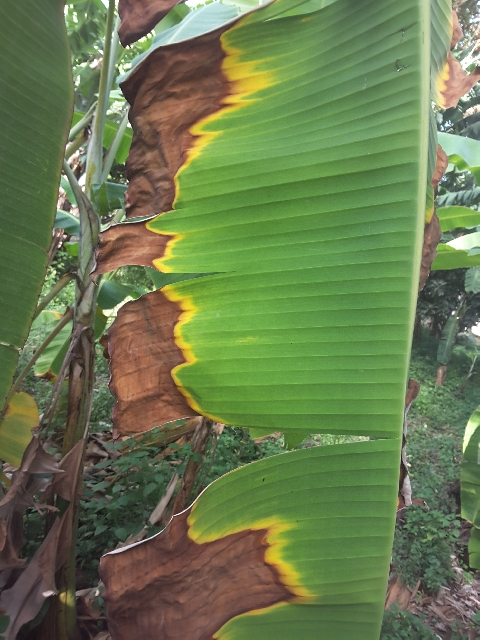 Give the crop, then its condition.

banana, fusarium wilt race 1
